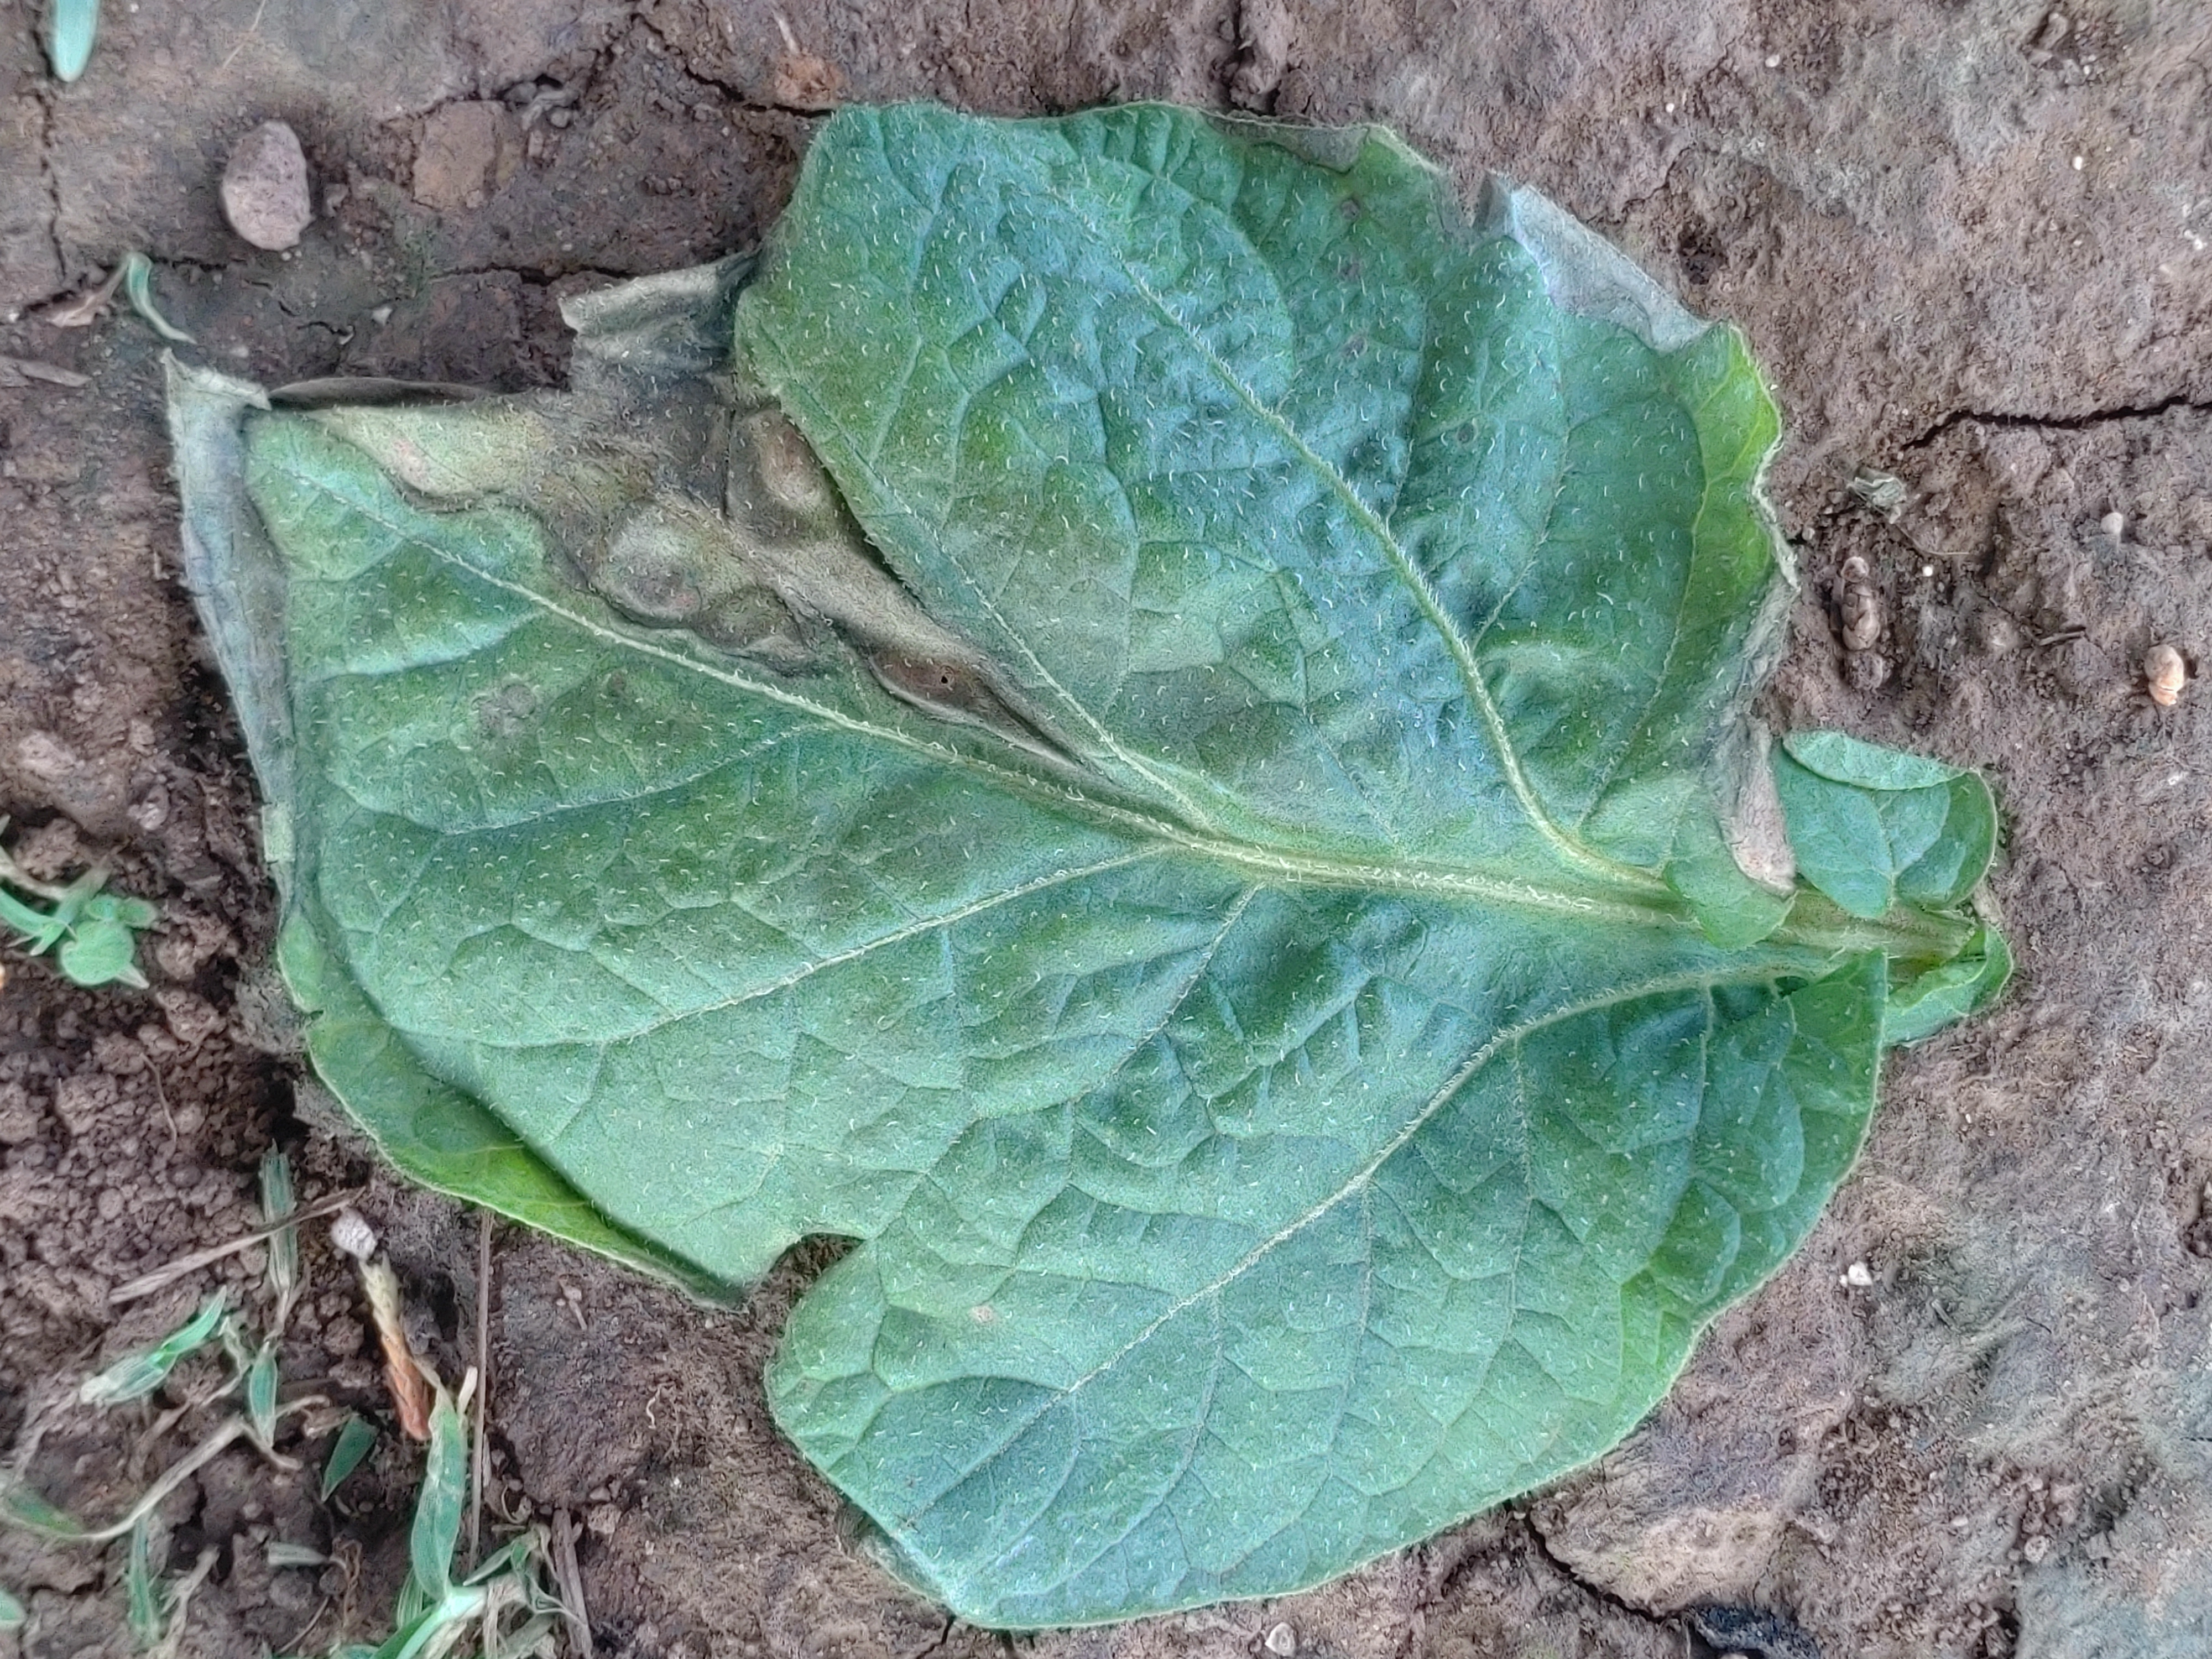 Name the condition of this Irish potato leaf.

early blight
